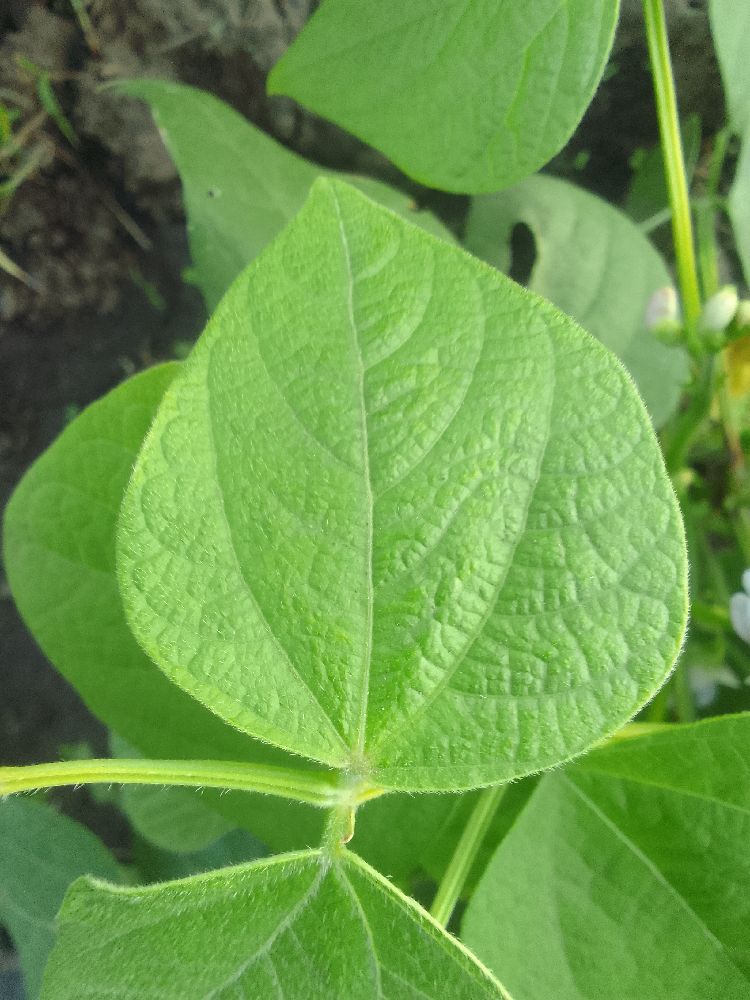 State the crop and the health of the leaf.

common bean, healthy
